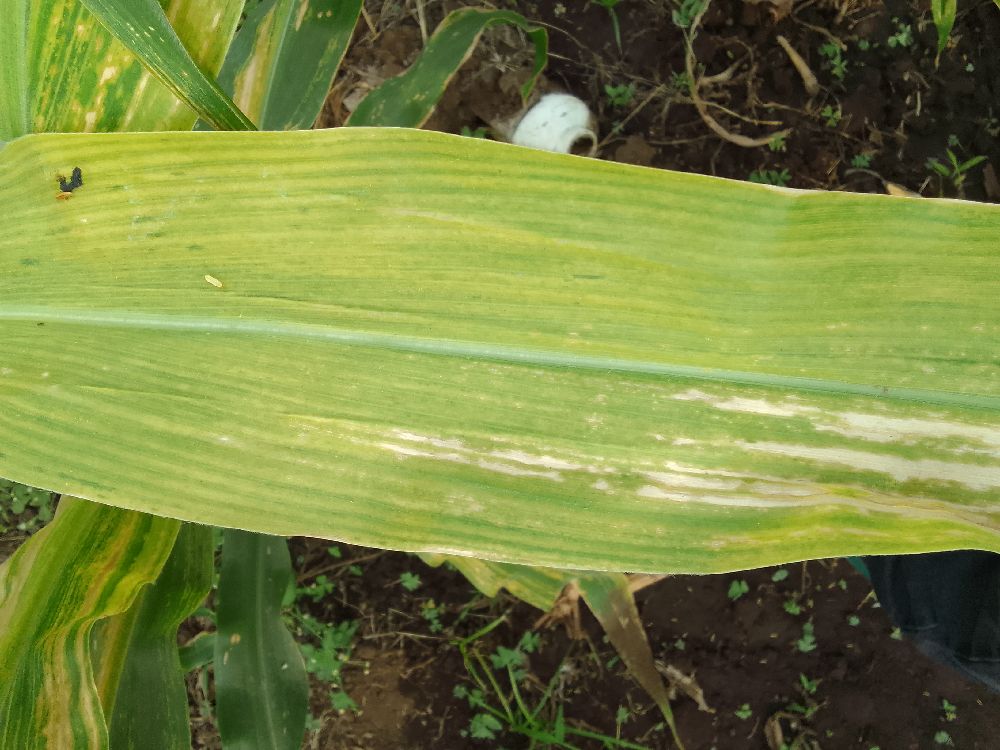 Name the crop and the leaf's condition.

maize, maize lethal necrosis
